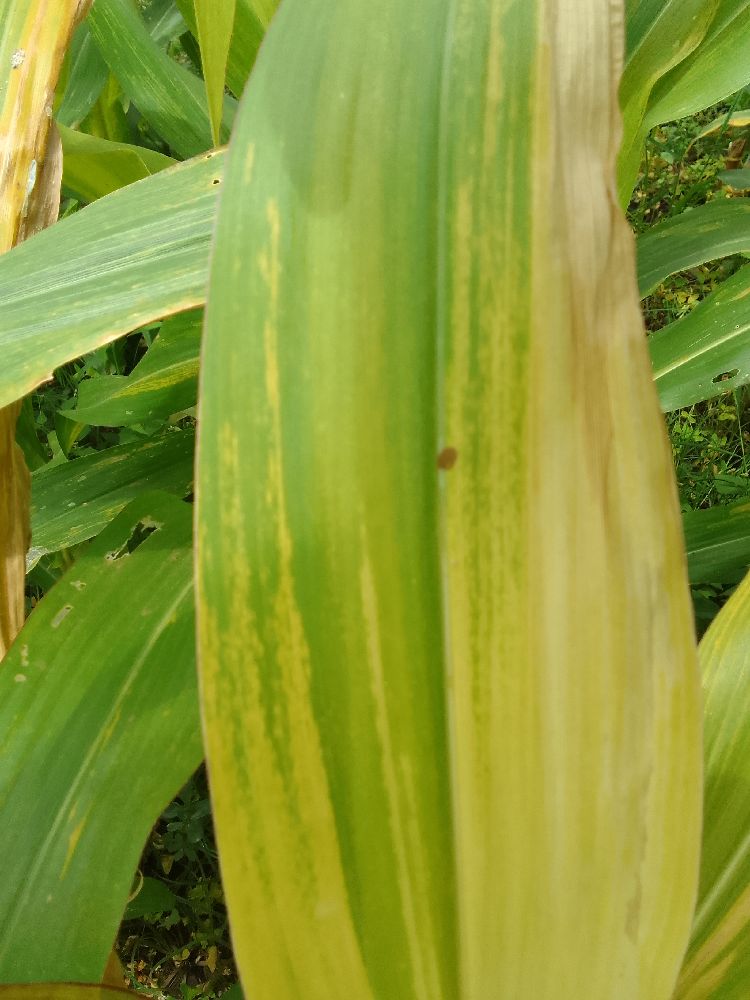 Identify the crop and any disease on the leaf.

maize, maize lethal necrosis
